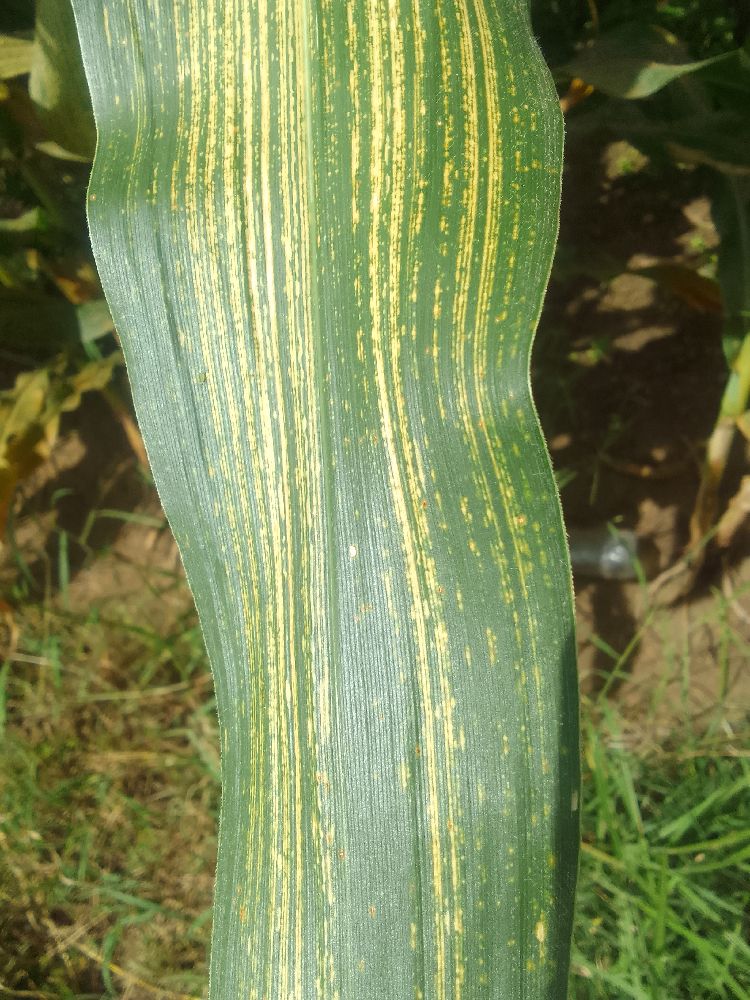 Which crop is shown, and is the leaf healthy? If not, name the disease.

maize, maize streak virus
